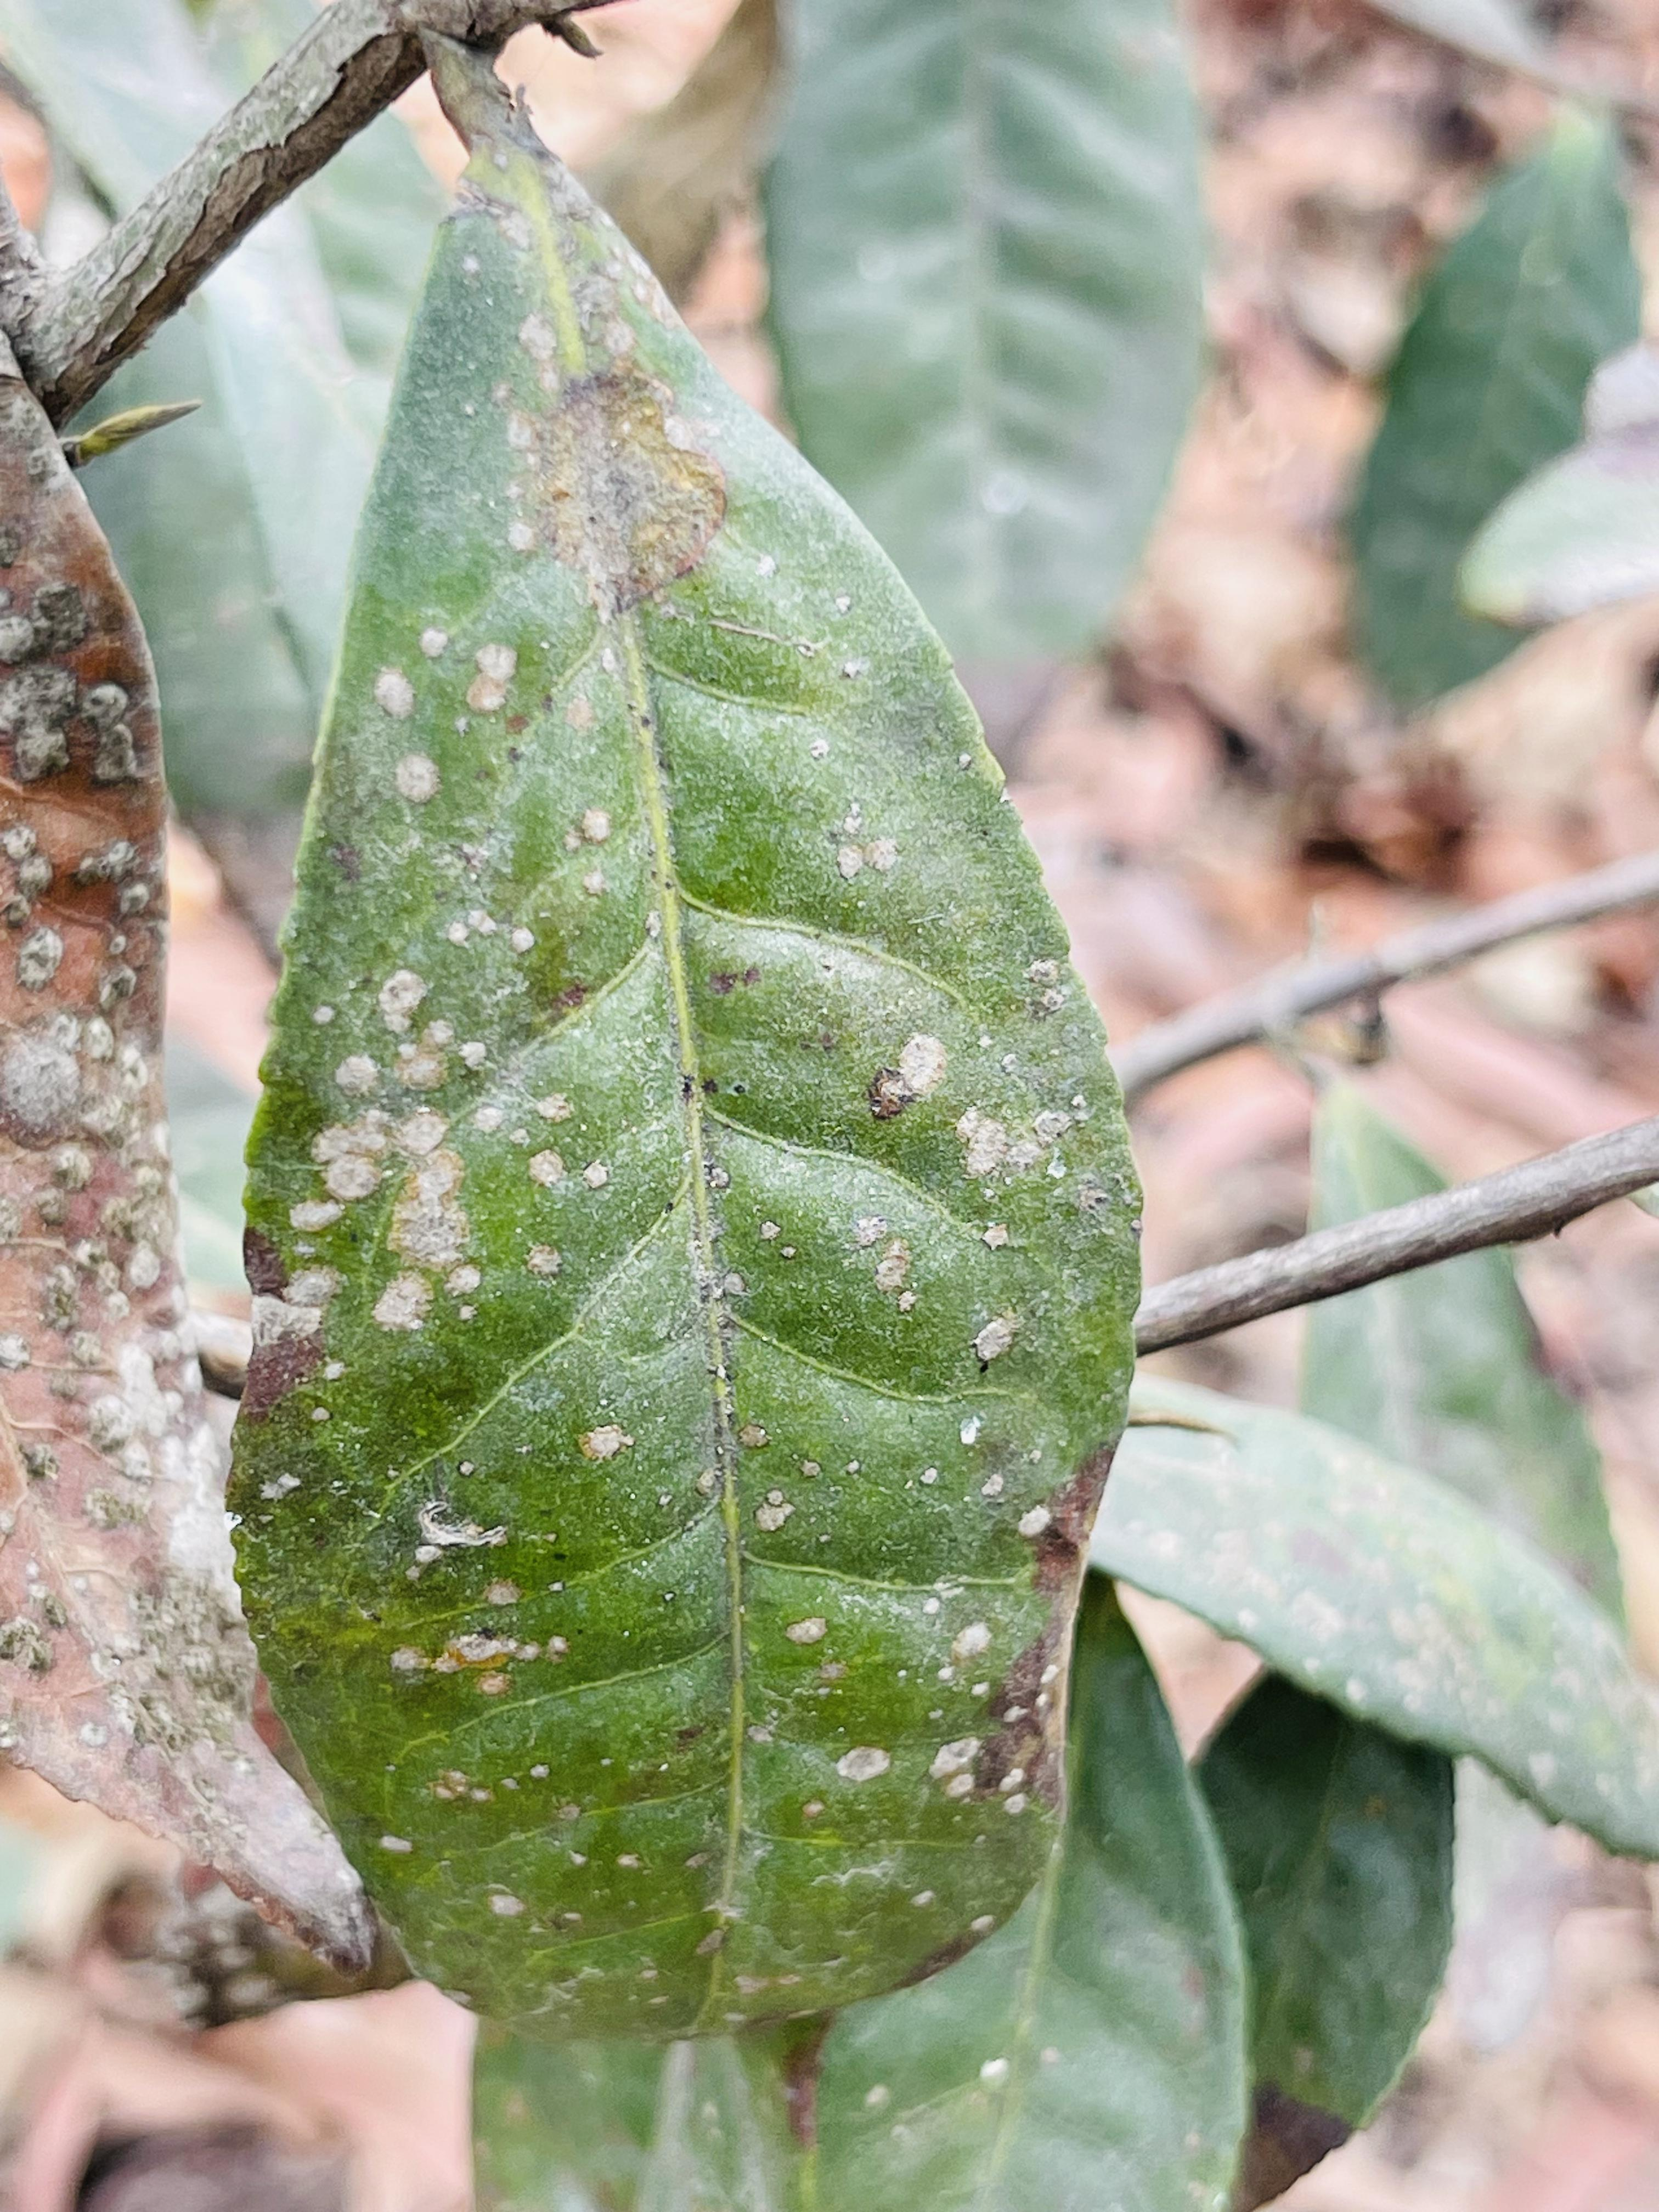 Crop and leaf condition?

tea, red rust
